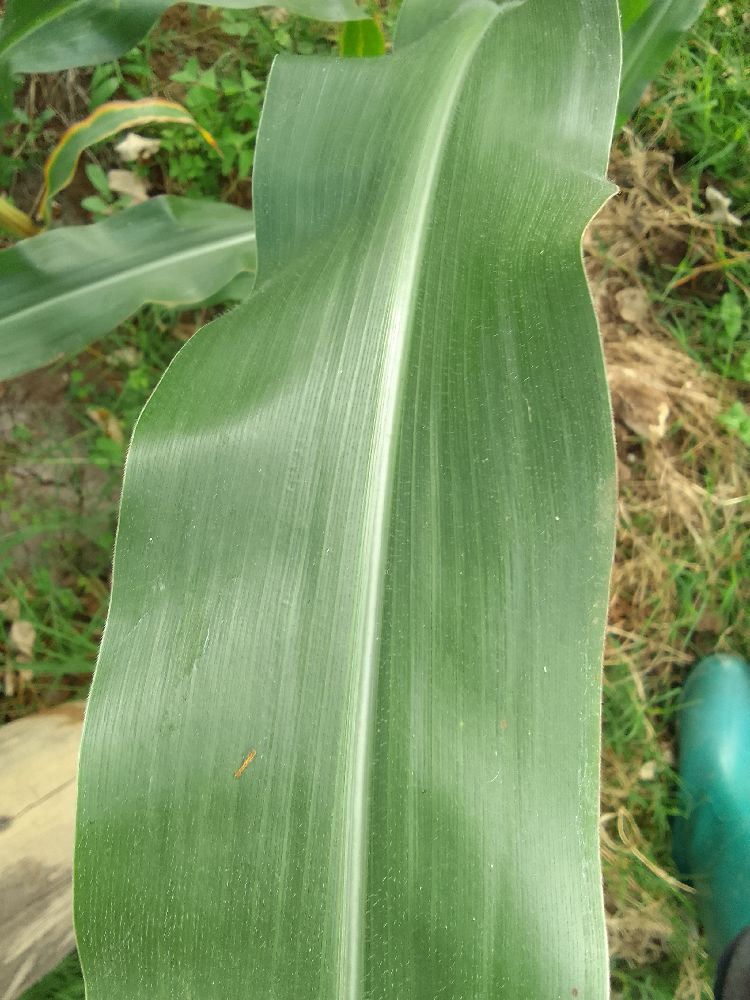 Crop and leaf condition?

maize, healthy
